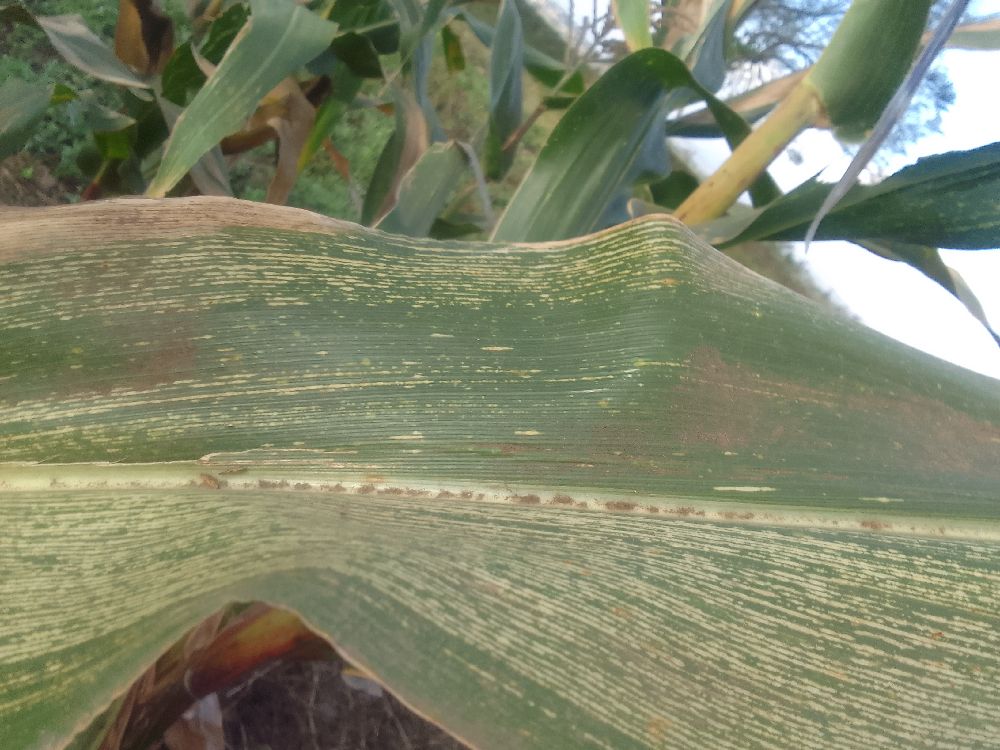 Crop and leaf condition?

maize, maize streak virus
